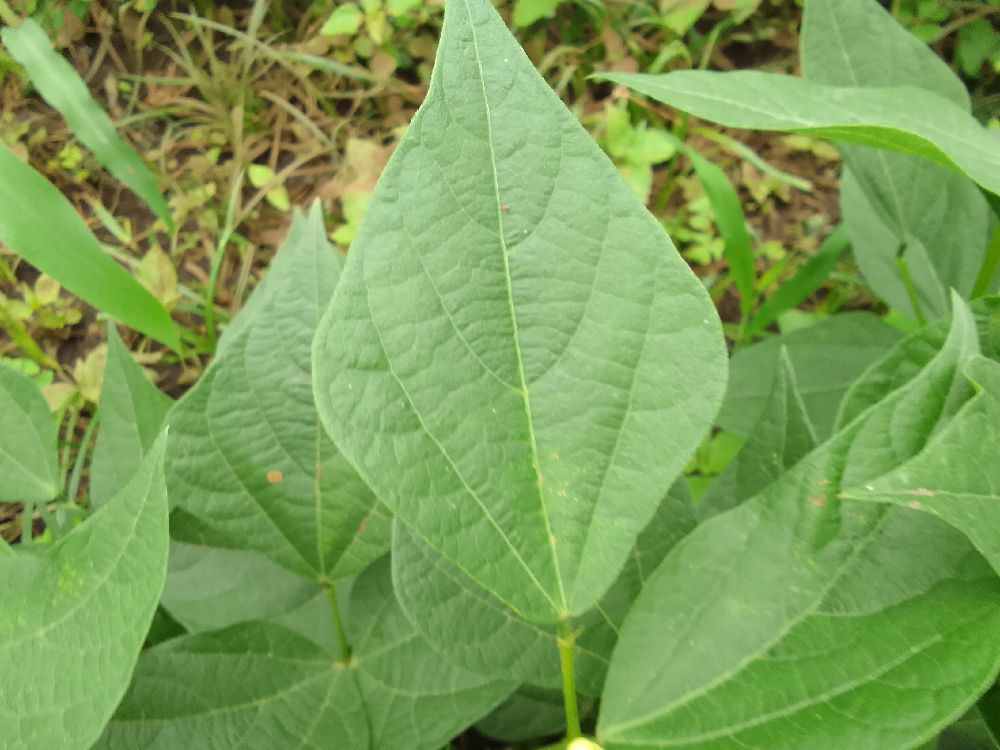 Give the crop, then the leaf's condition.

common bean, healthy
